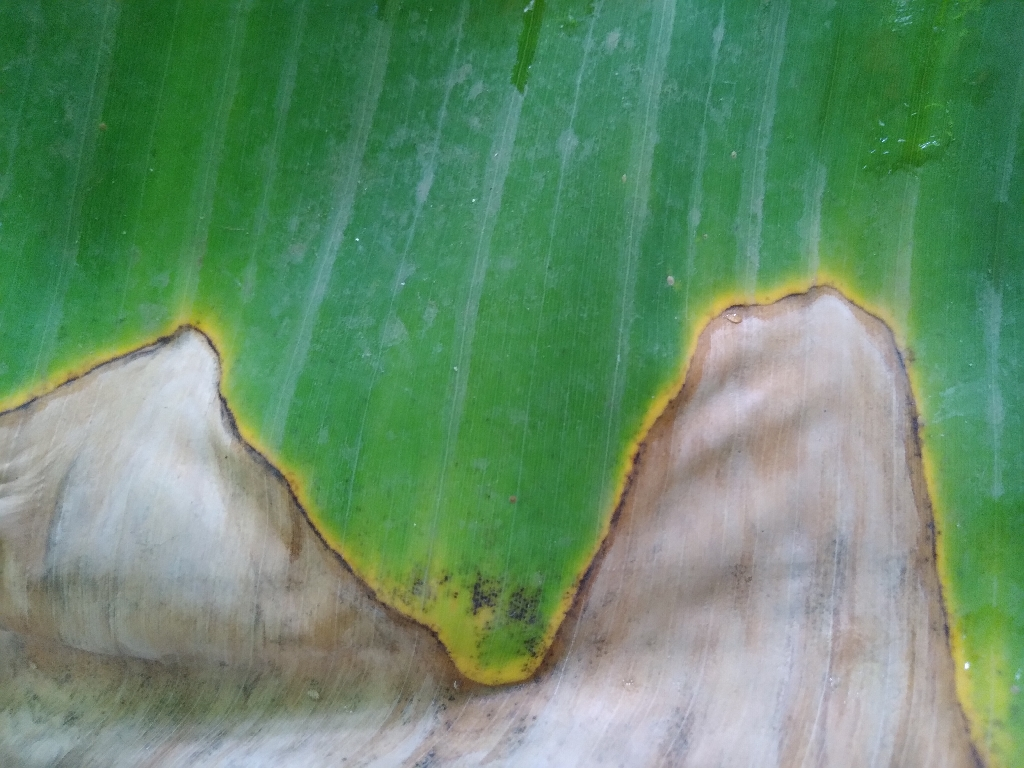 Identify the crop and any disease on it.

banana, black sigatoka
